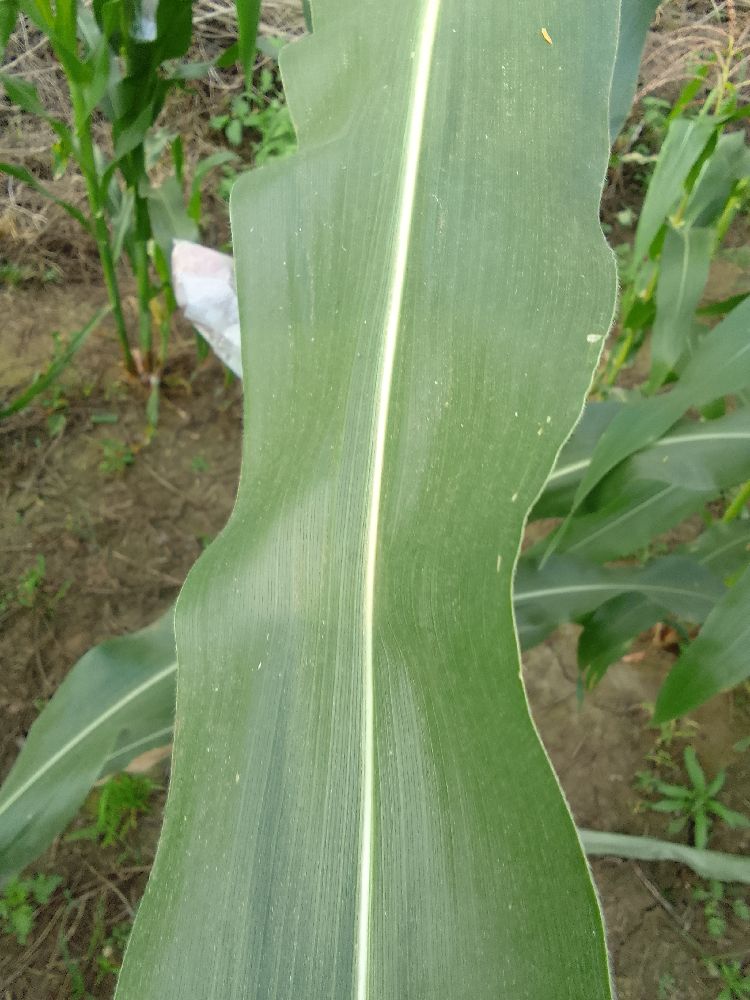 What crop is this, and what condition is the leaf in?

maize, healthy
